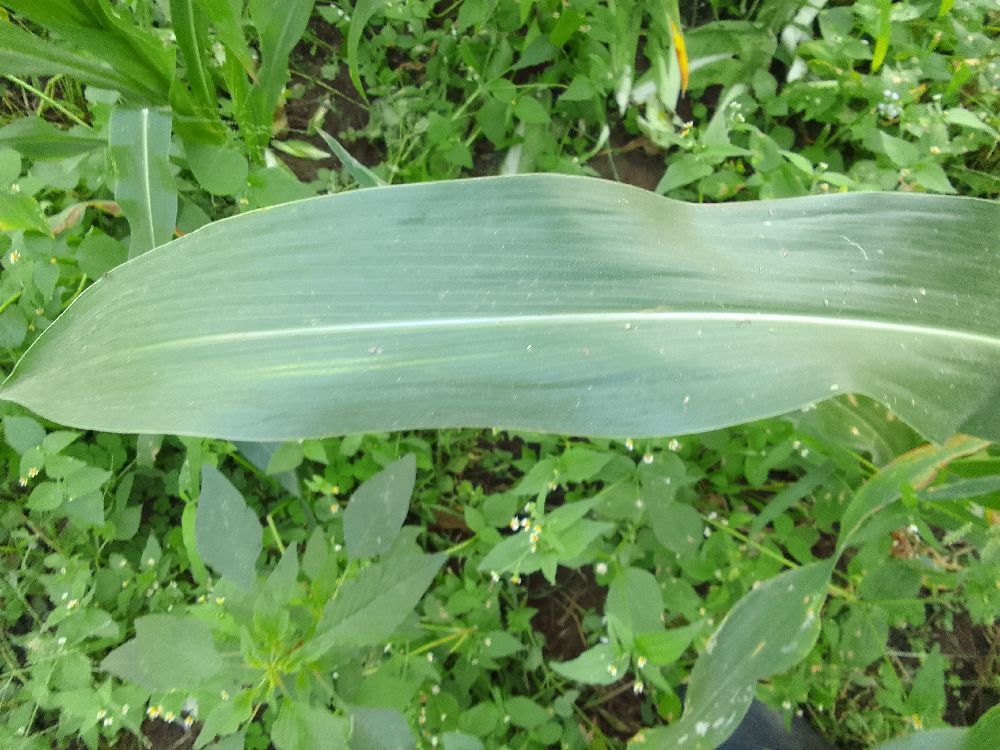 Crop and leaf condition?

maize, healthy
